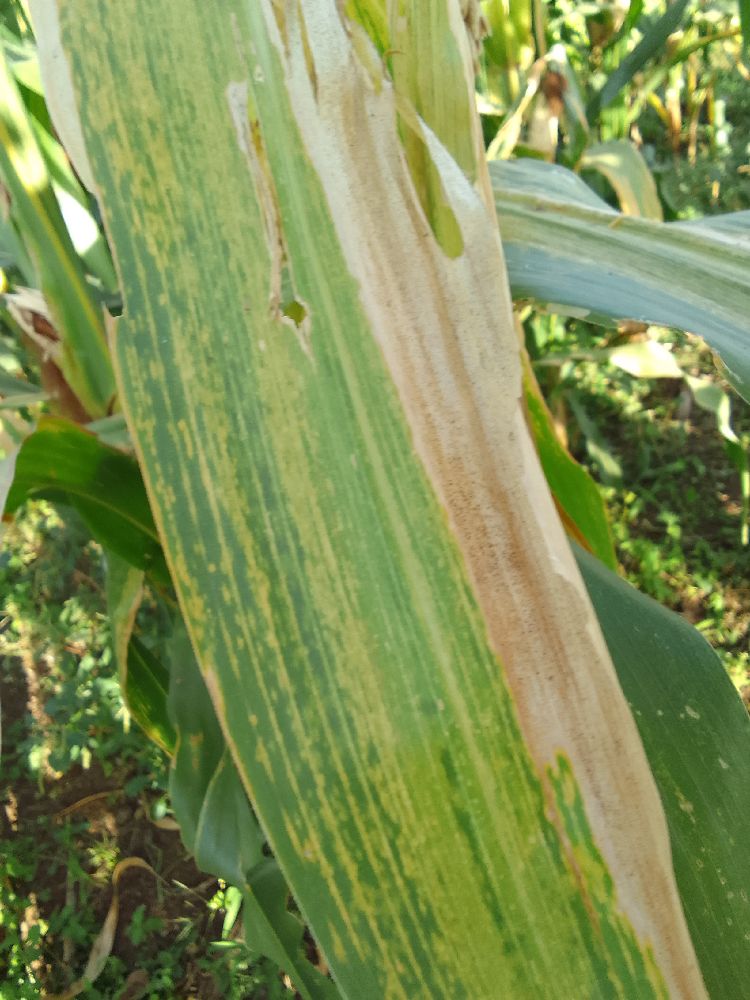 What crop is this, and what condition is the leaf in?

maize, maize lethal necrosis
